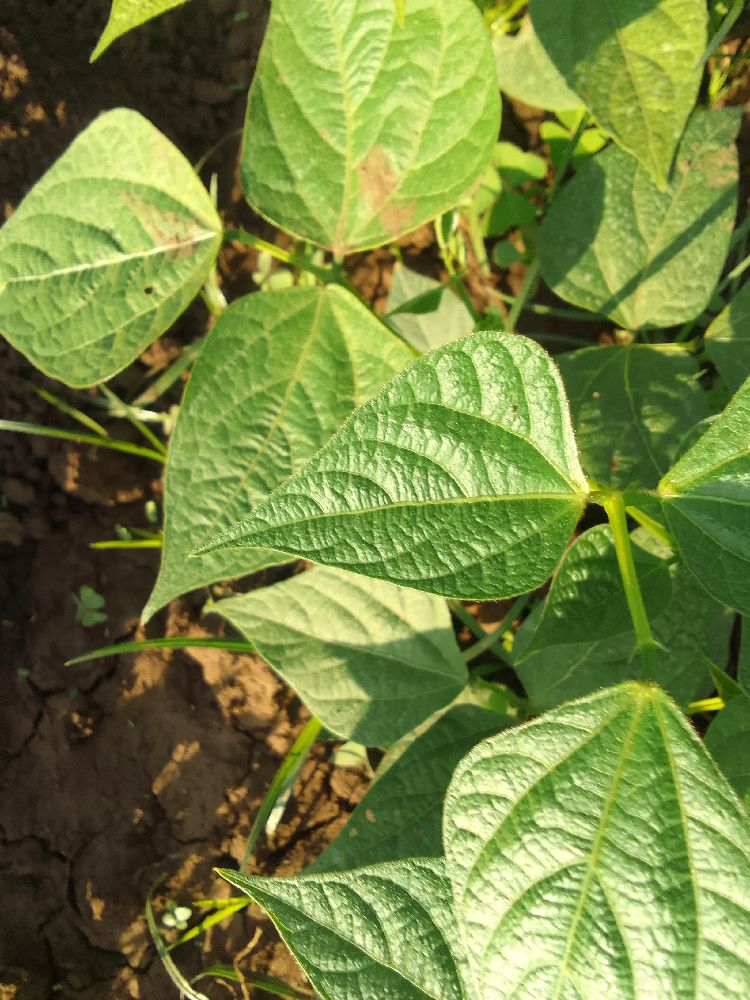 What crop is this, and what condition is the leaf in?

common bean, healthy
